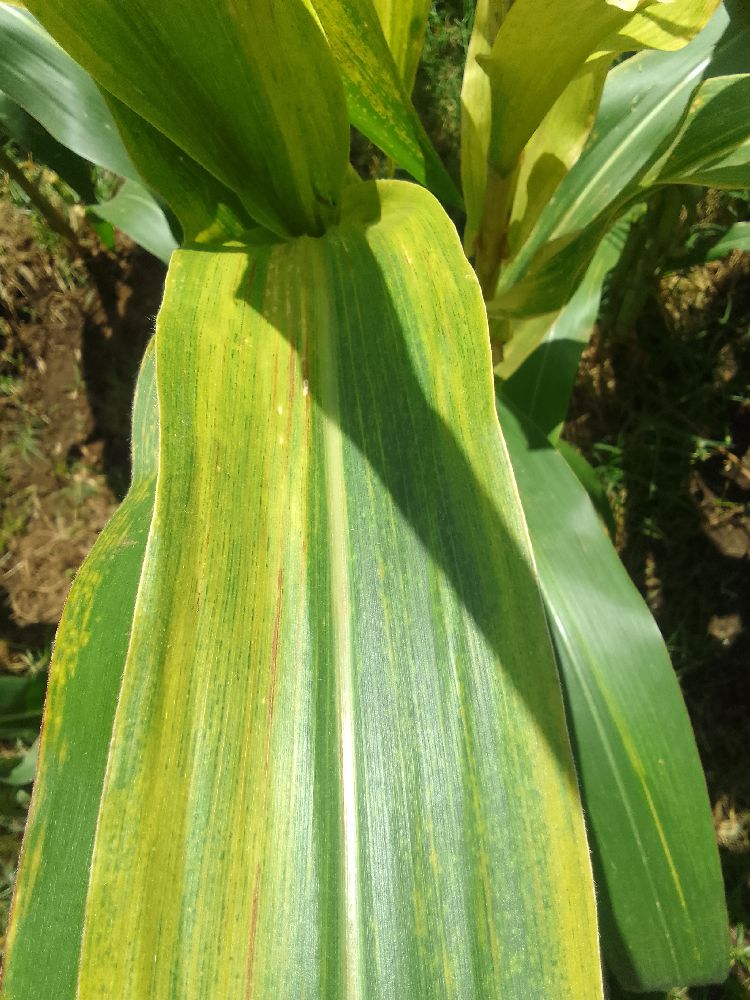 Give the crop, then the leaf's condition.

maize, maize lethal necrosis
